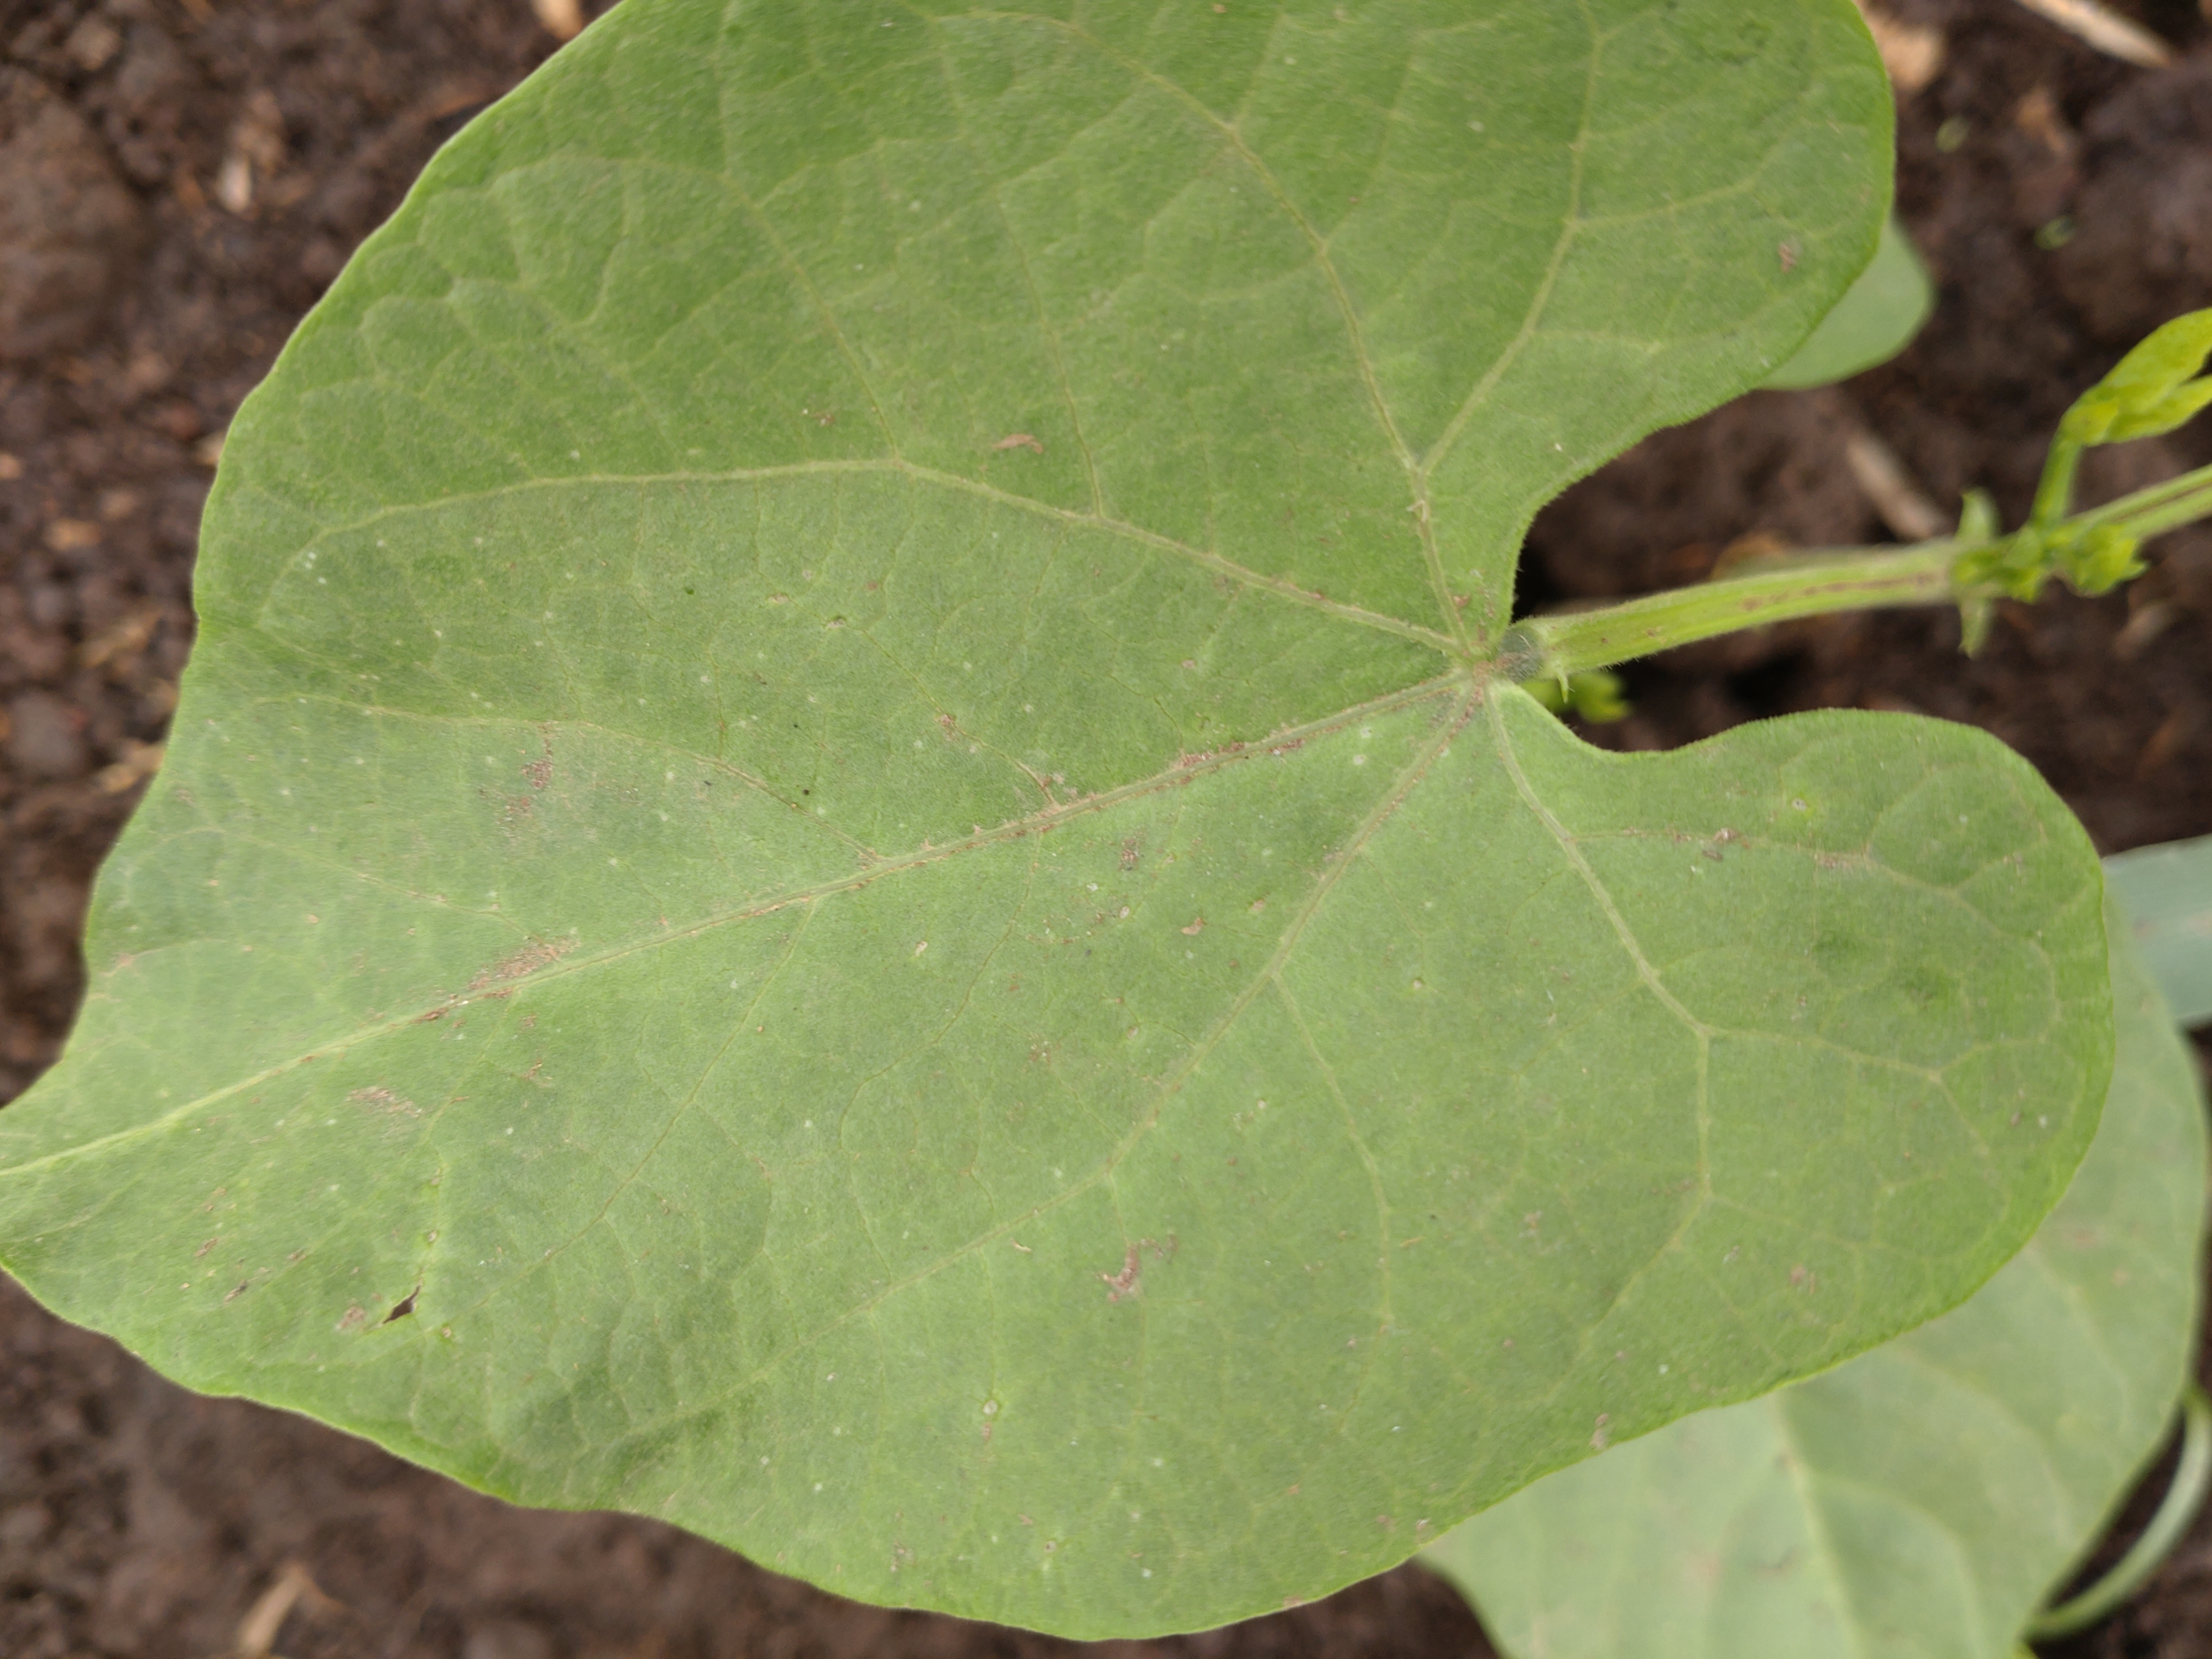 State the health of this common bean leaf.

healthy
